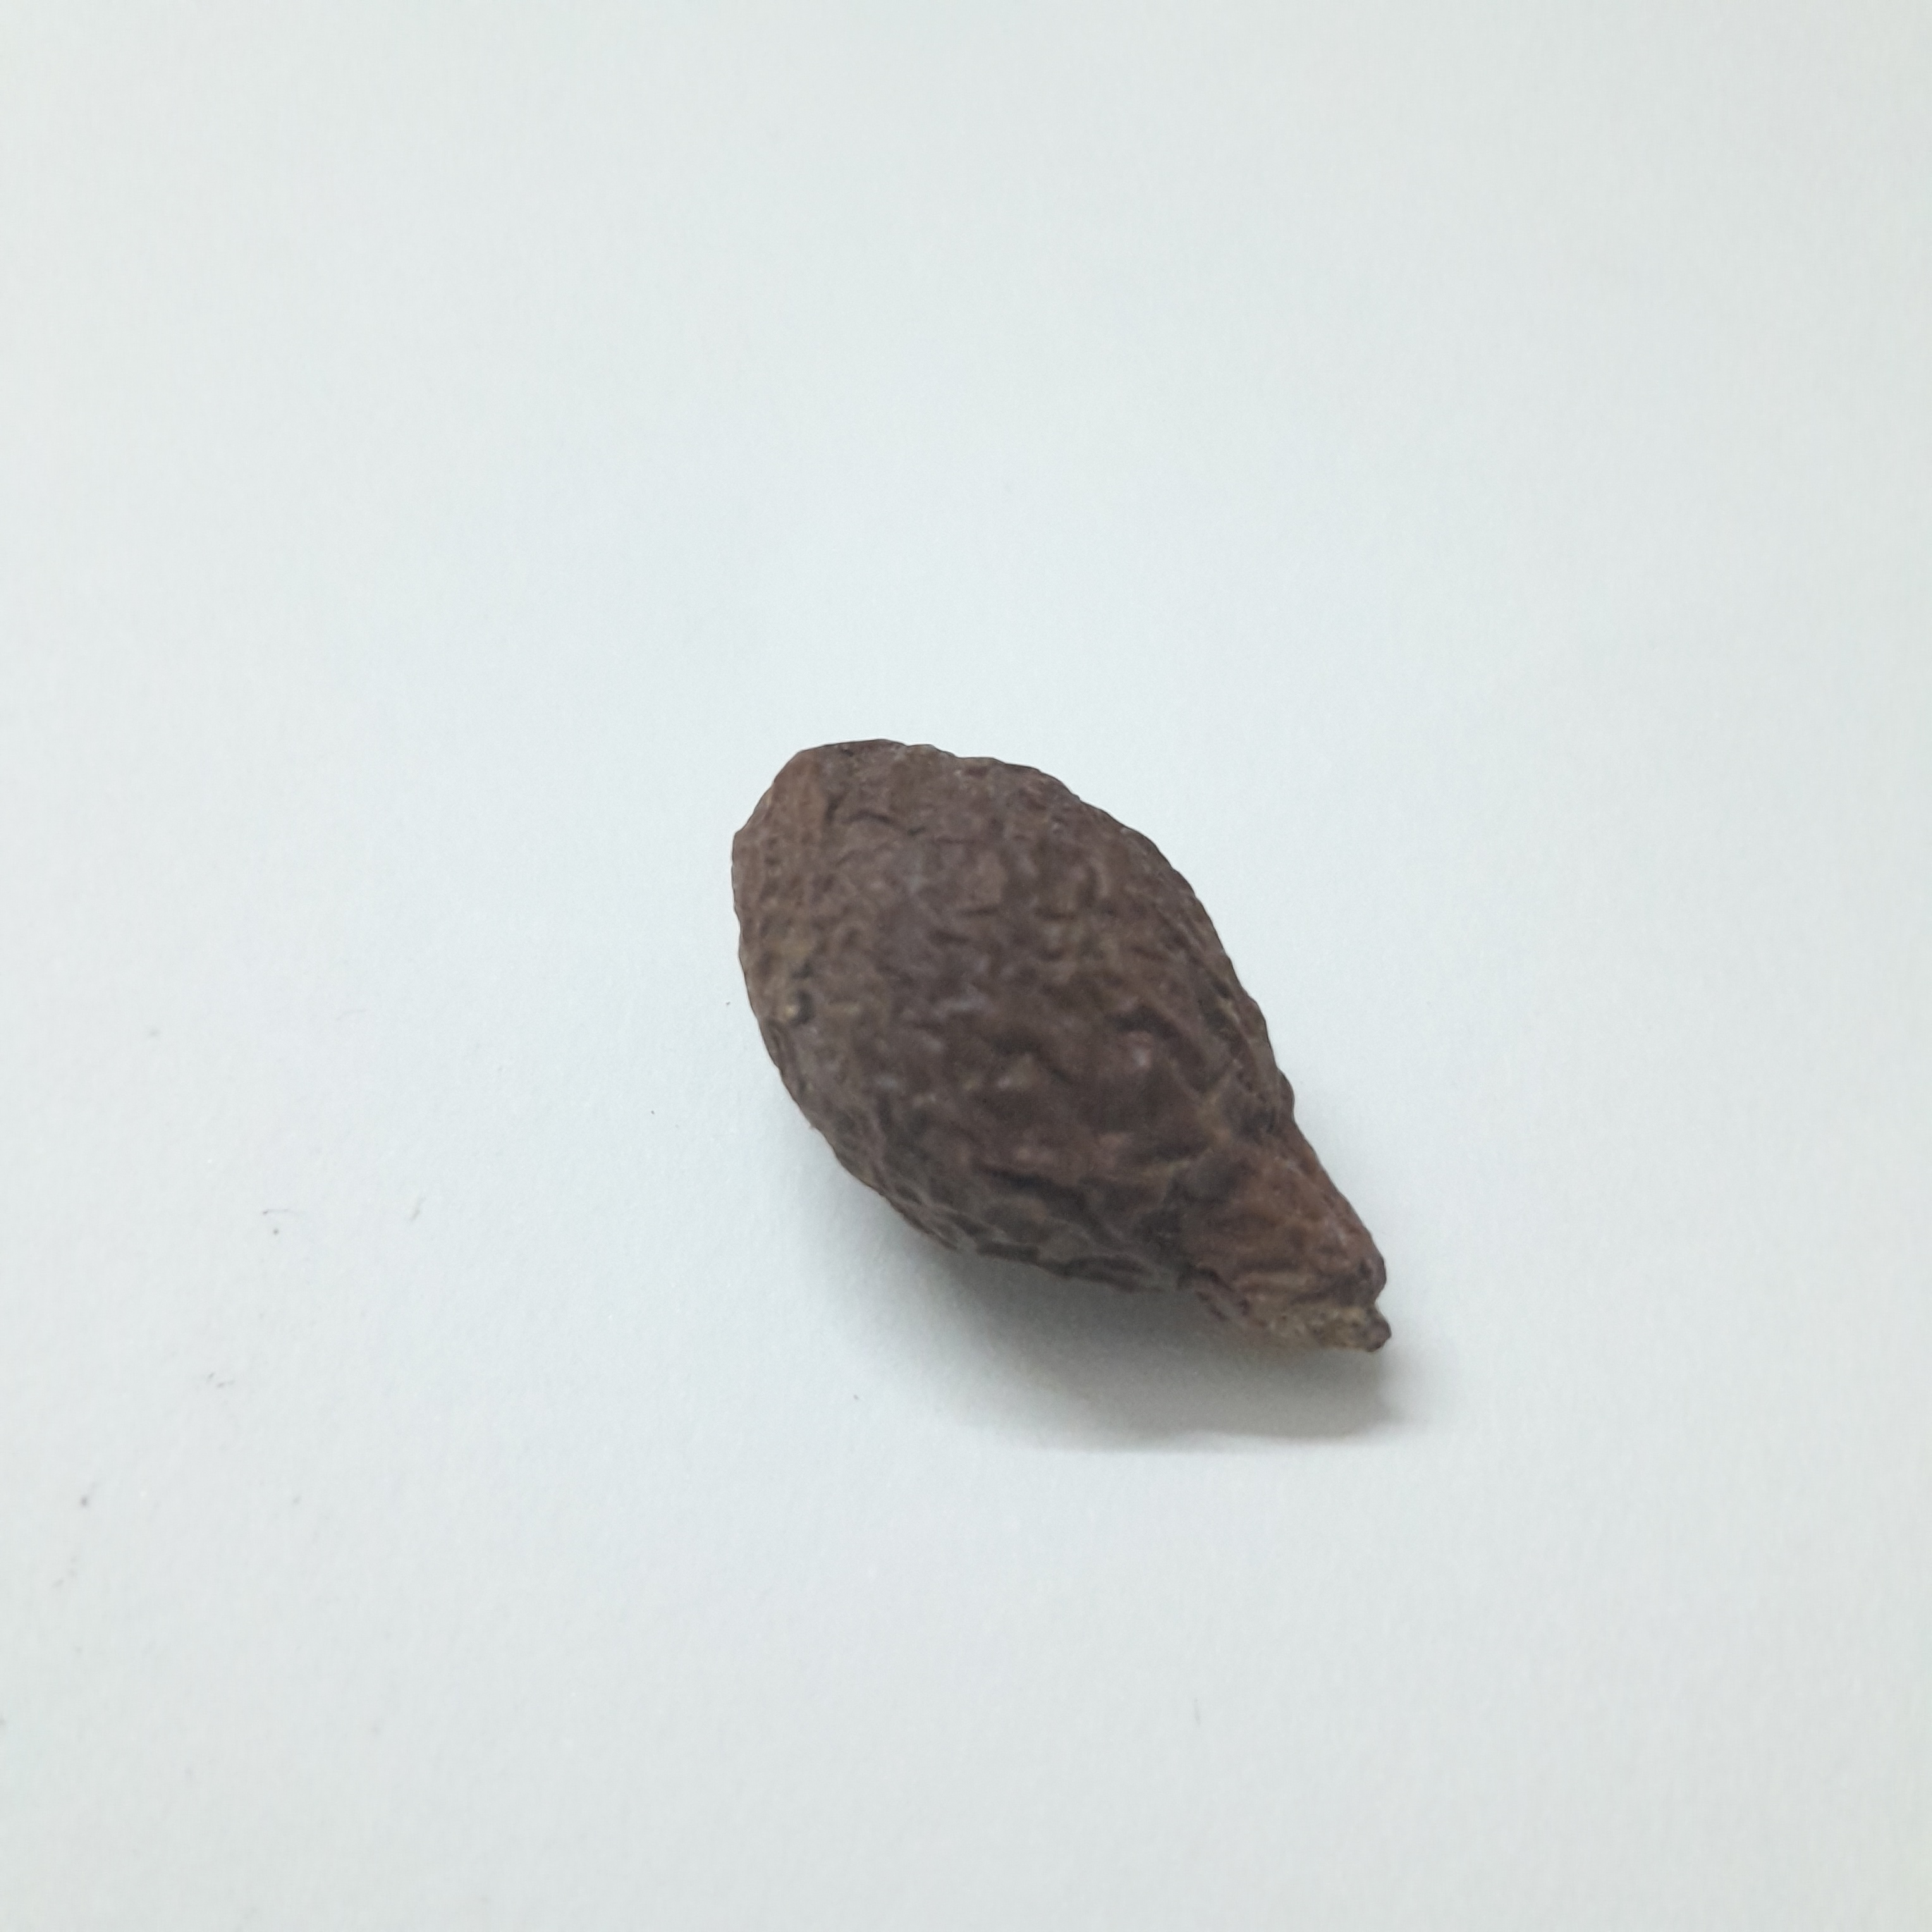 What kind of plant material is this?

niranjanphal
